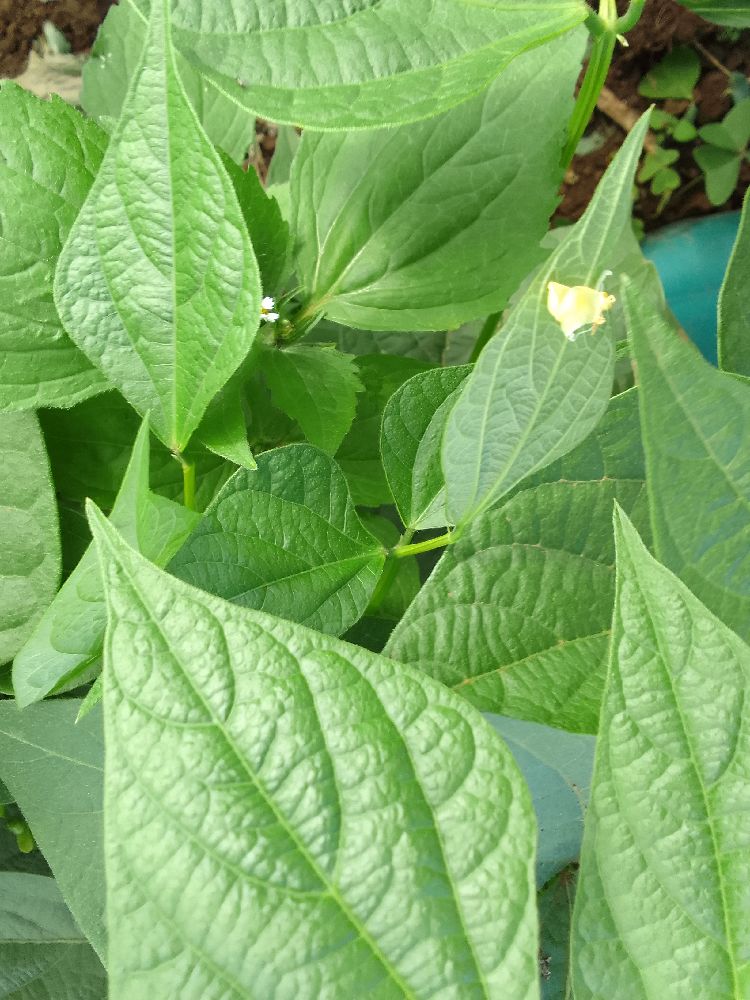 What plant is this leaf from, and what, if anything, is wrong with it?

common bean, healthy
